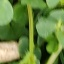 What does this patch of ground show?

unstructured weed
